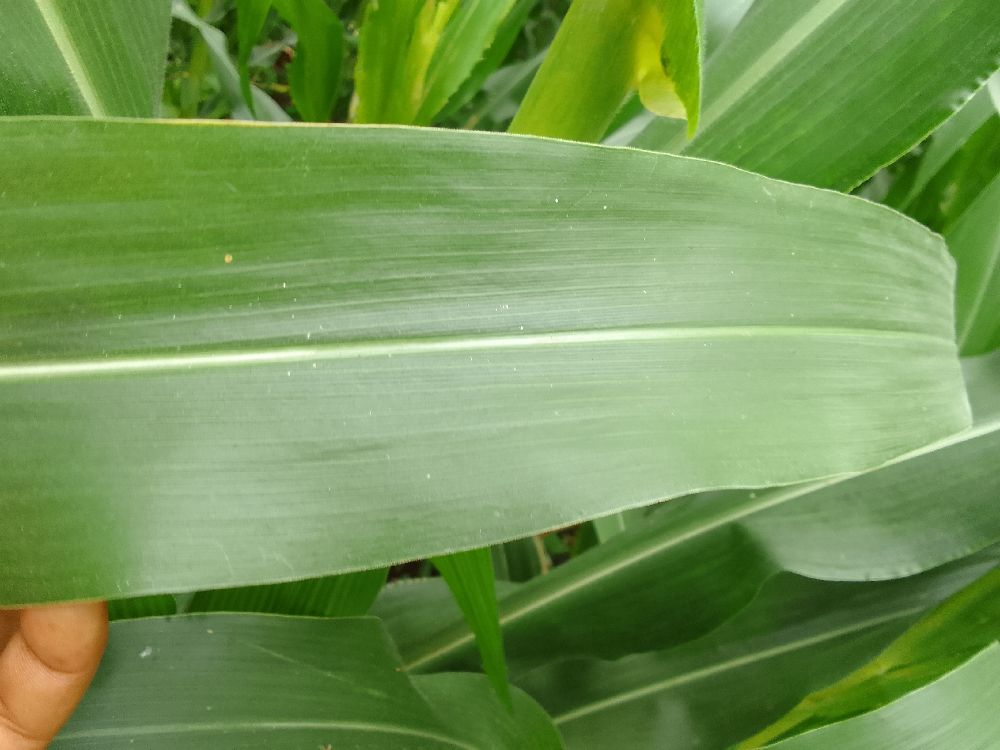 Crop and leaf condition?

maize, healthy
